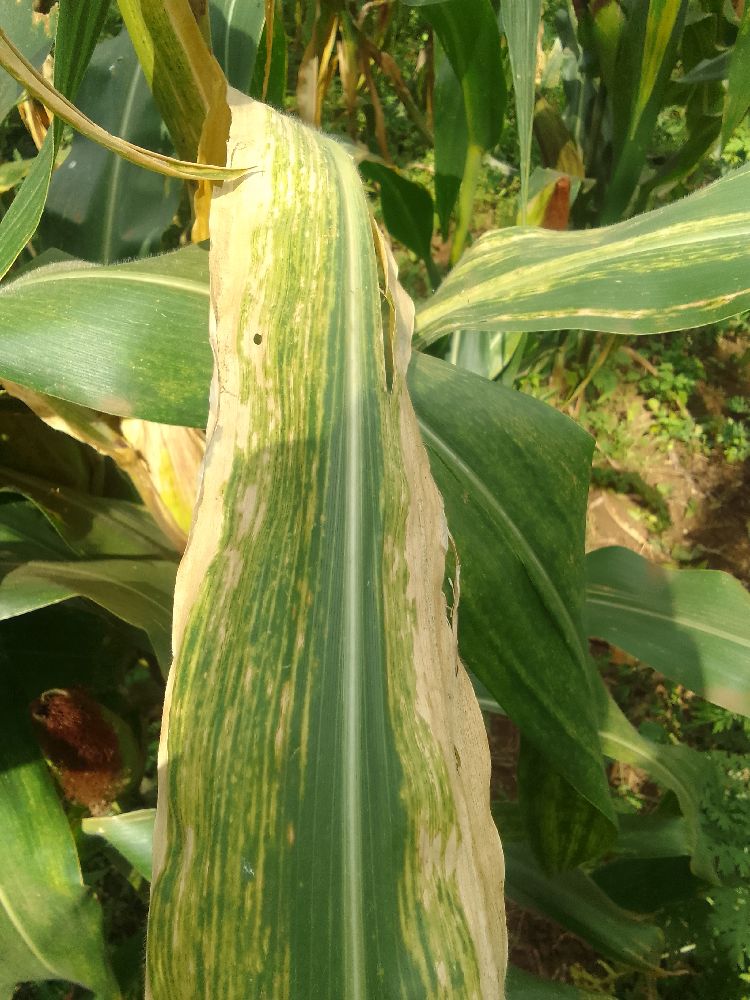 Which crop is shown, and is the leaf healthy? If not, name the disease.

maize, maize lethal necrosis
